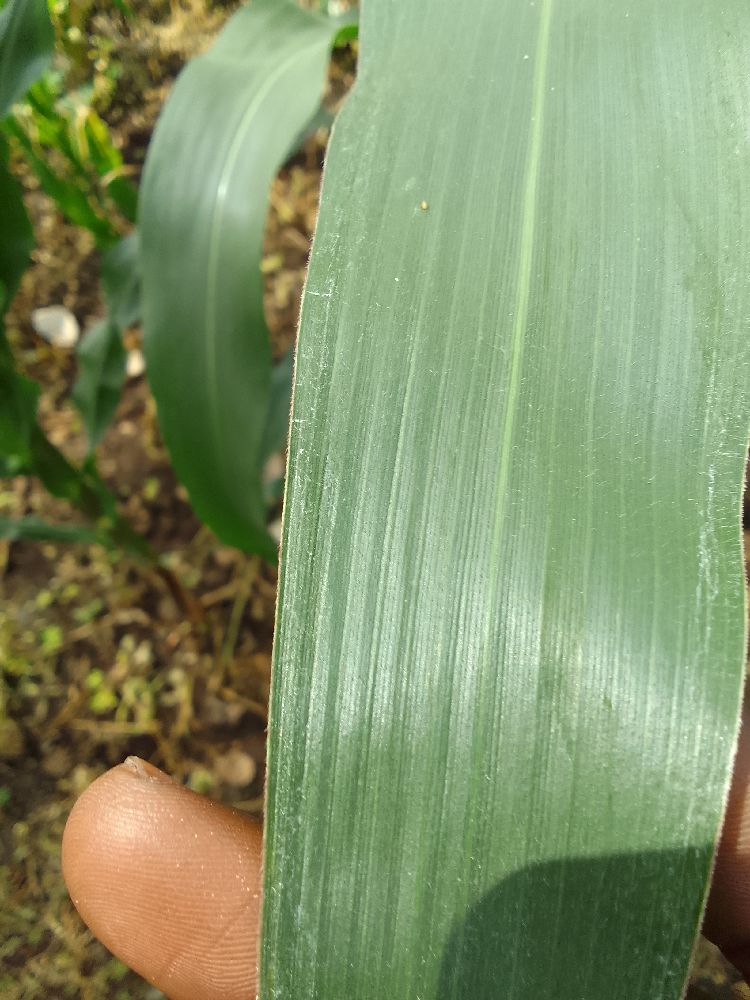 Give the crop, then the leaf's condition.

maize, healthy
